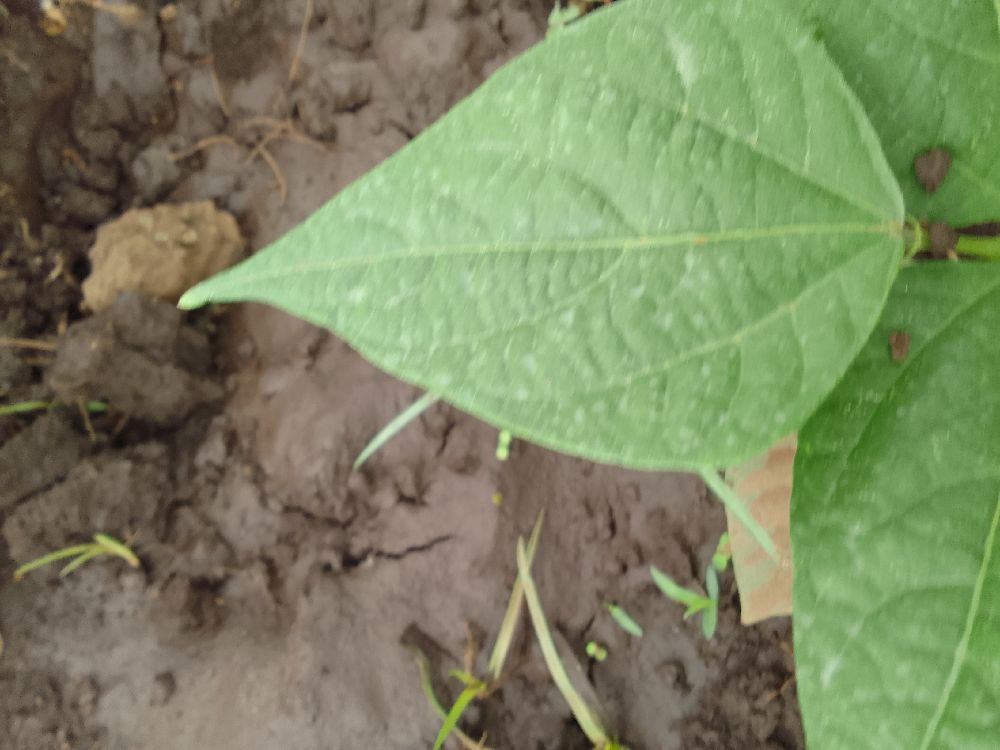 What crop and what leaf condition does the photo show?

common bean, healthy
